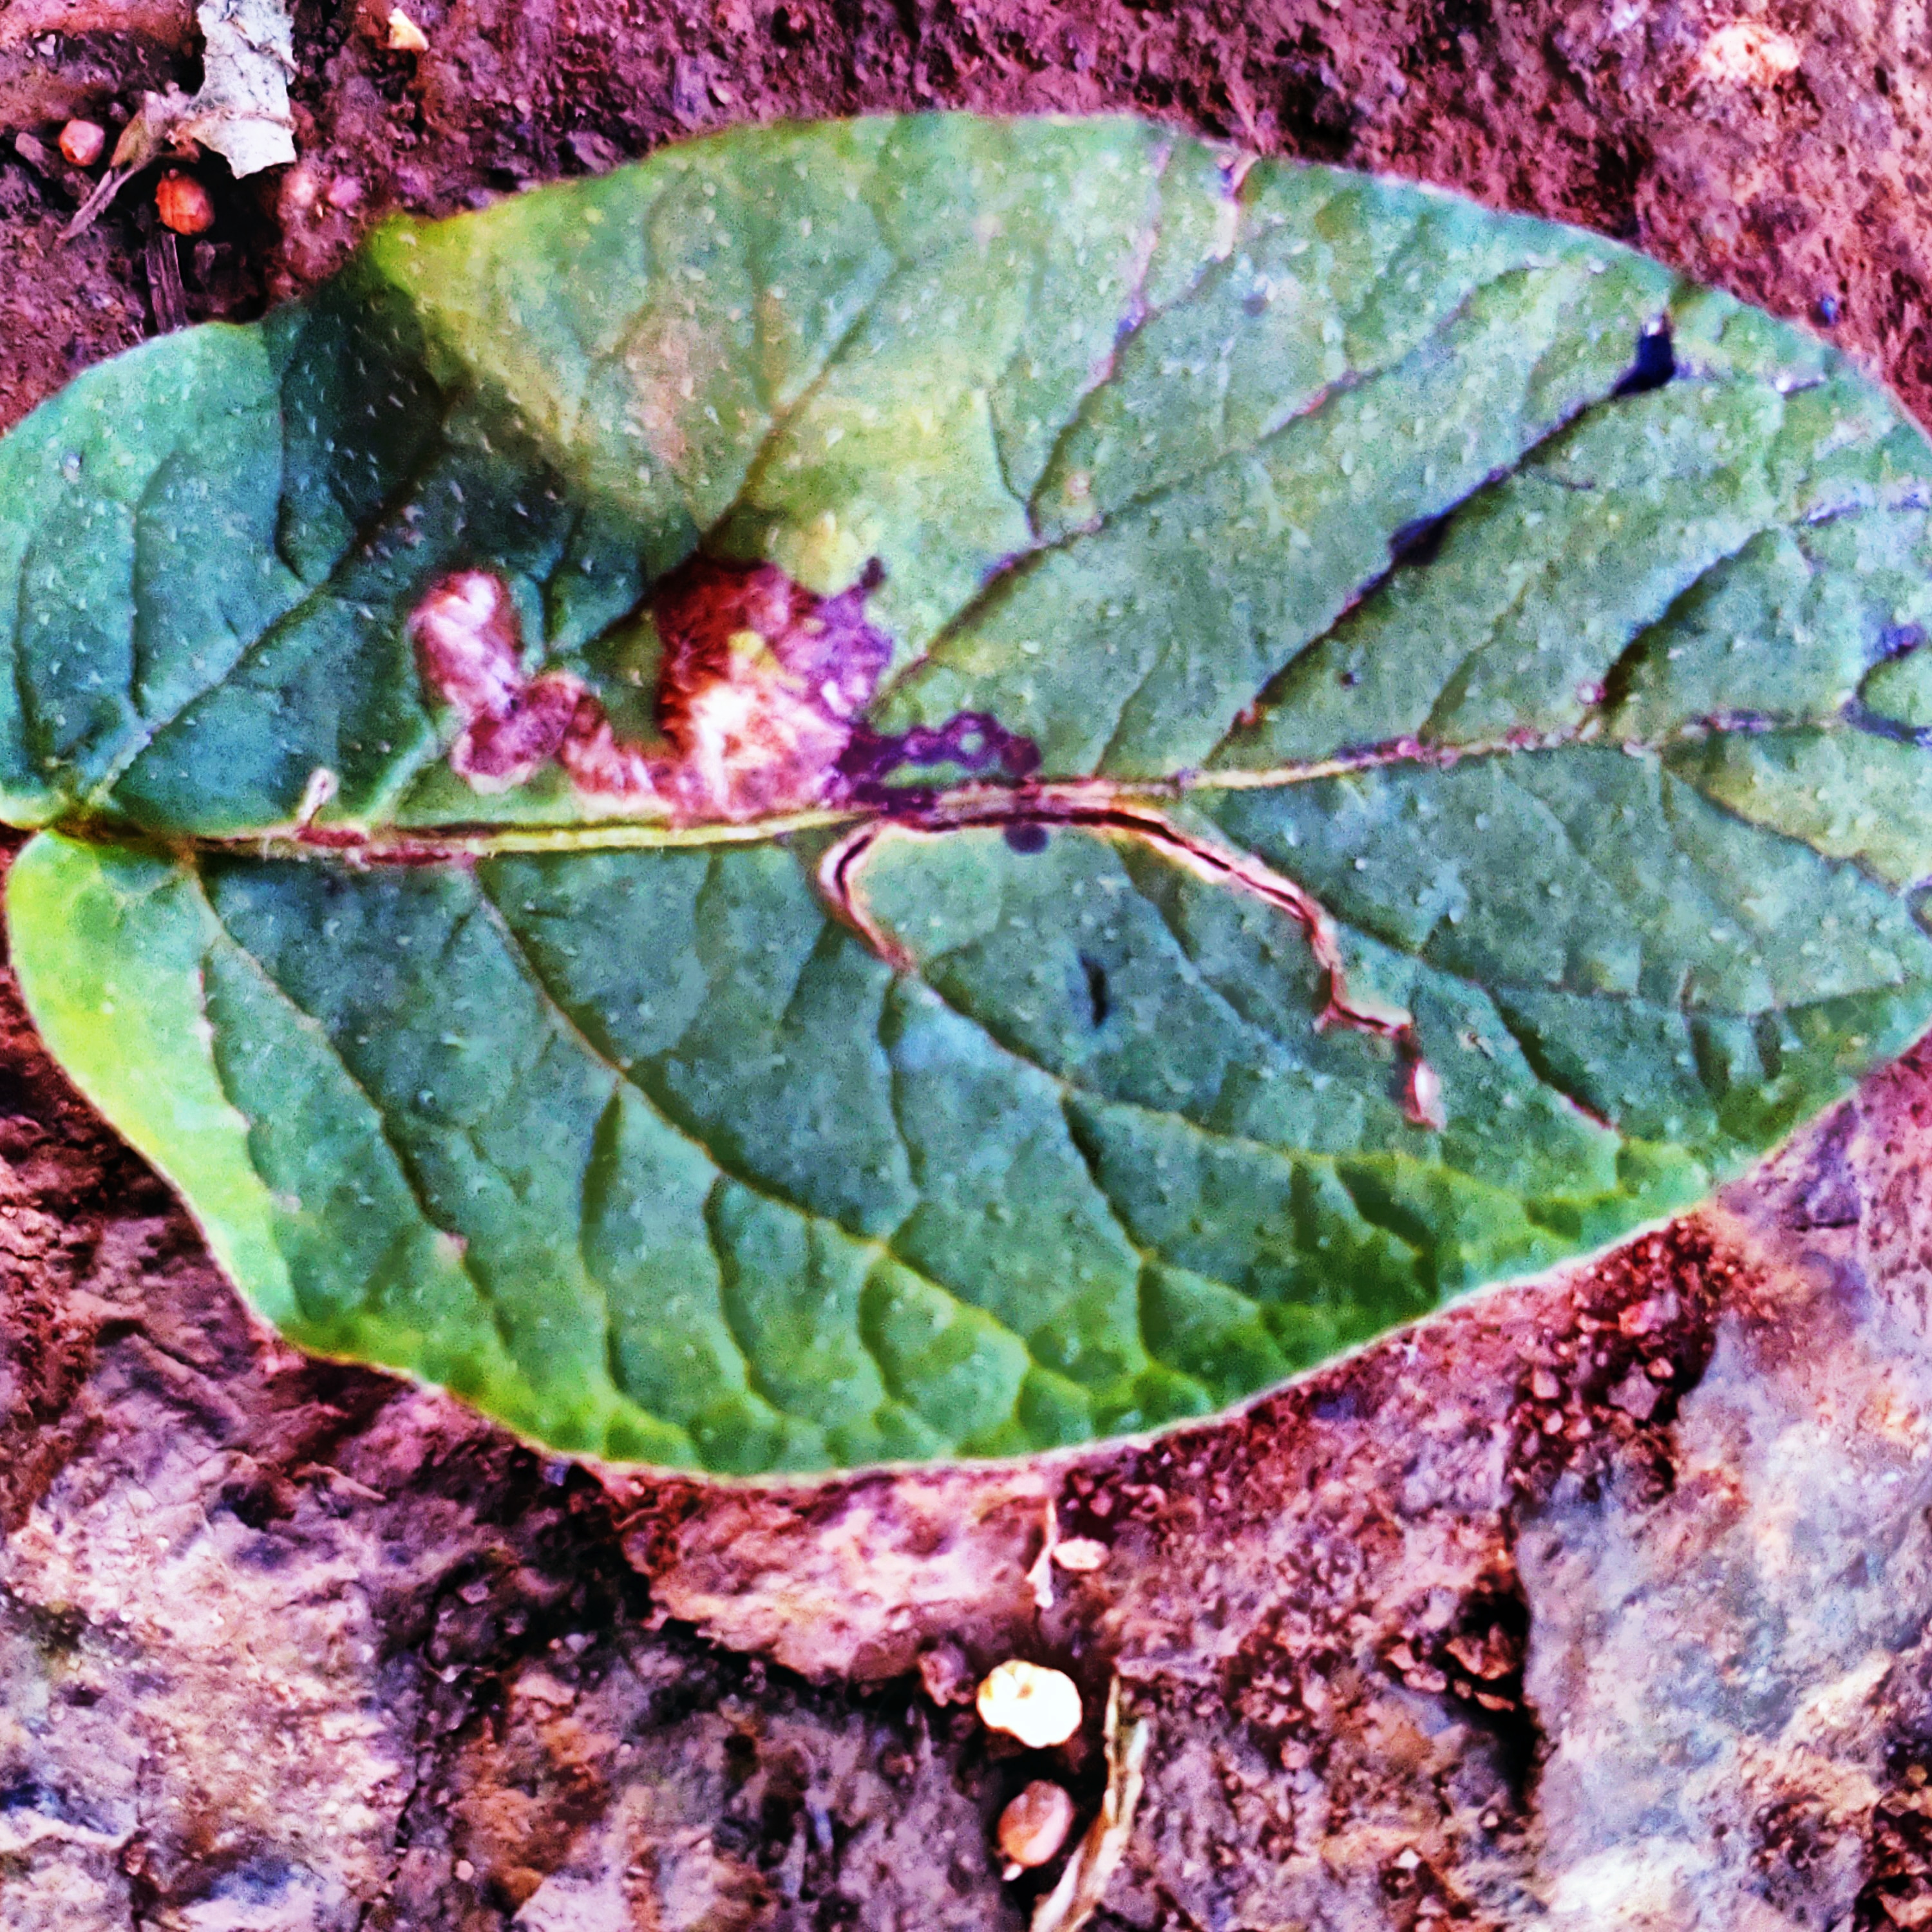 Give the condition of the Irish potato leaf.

late blight
